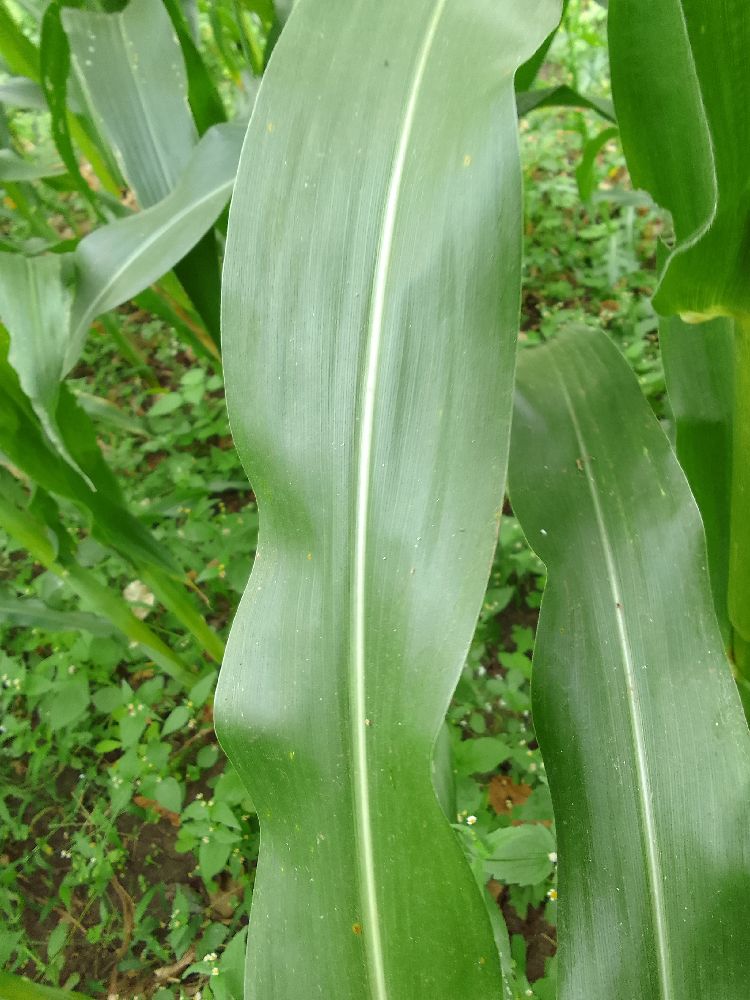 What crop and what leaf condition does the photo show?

maize, healthy
